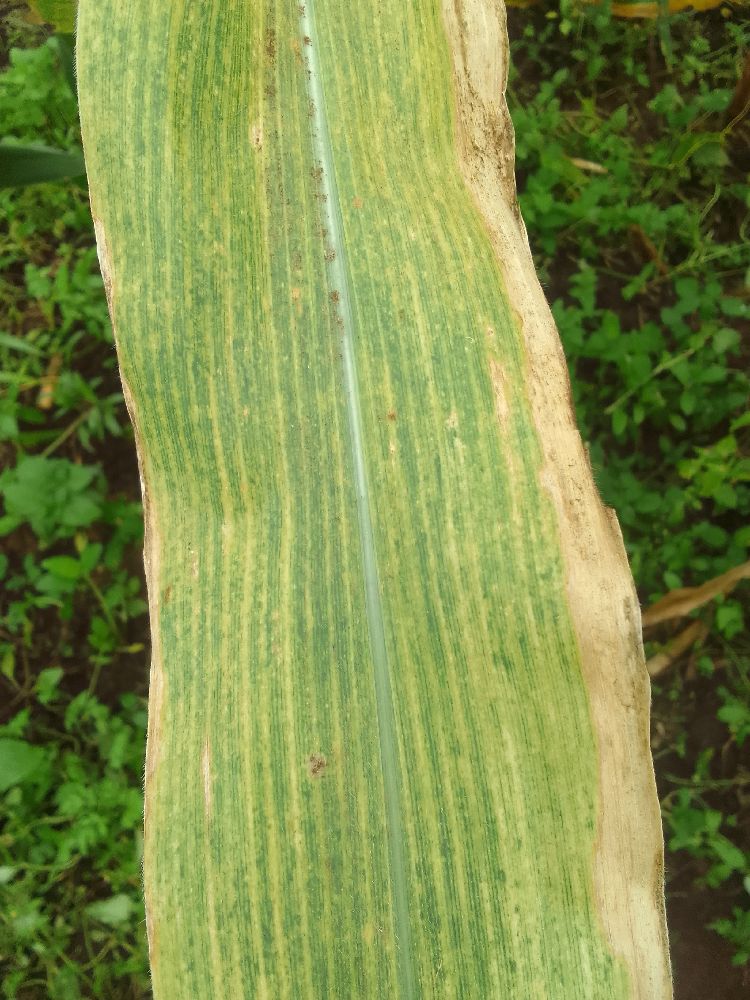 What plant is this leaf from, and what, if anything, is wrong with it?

maize, maize lethal necrosis
